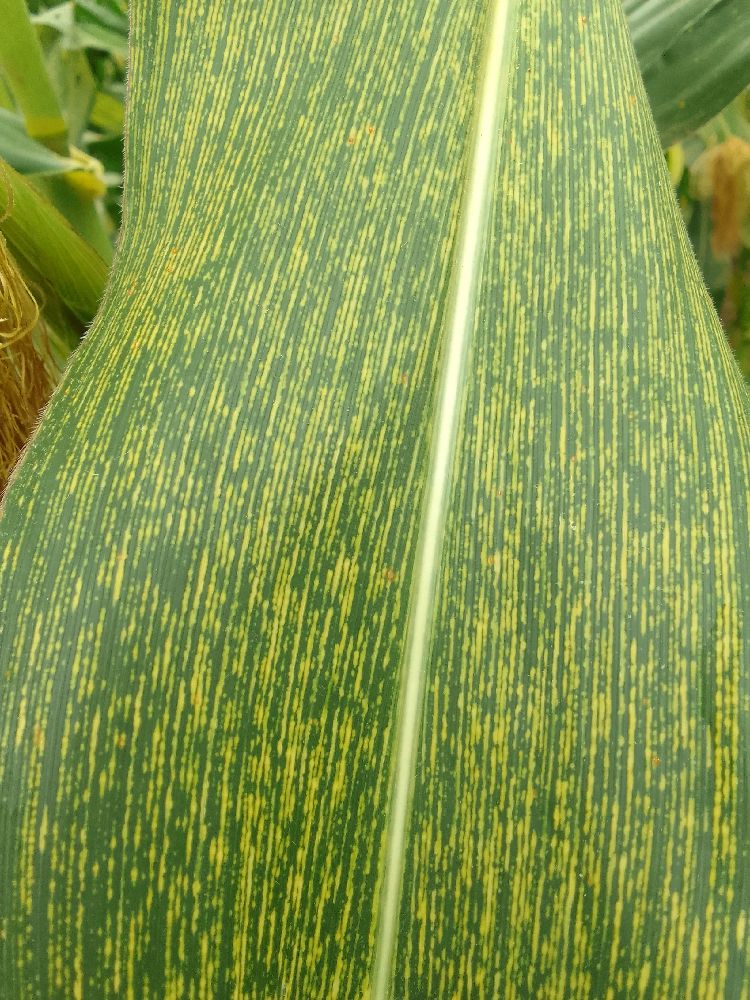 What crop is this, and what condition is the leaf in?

maize, maize streak virus
